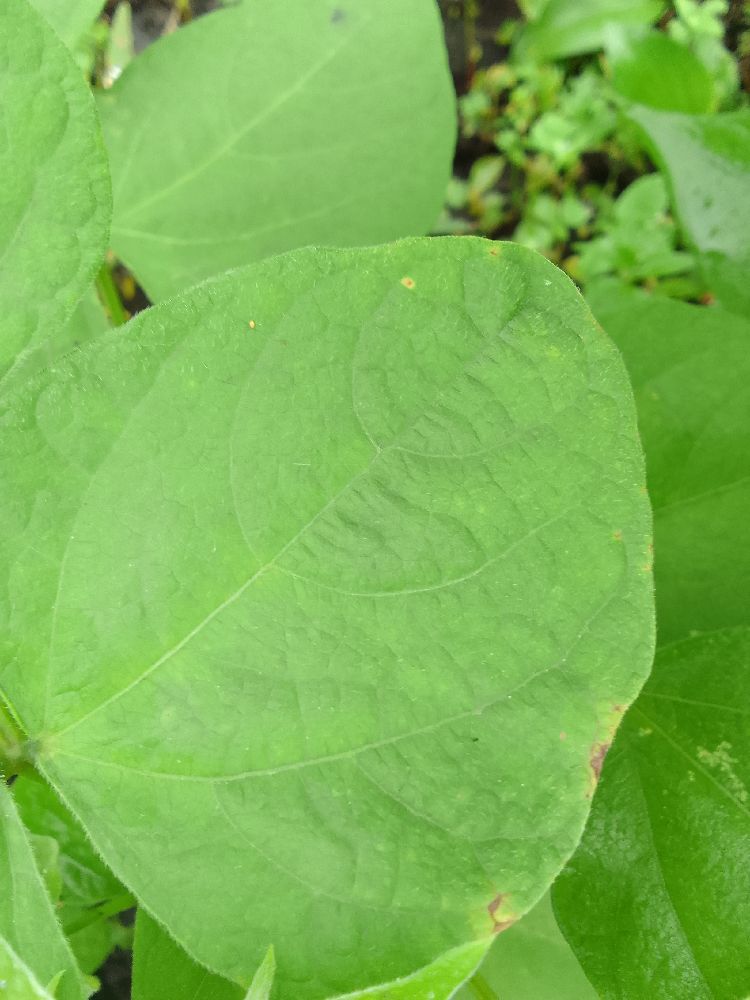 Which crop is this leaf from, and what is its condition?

common bean, healthy
